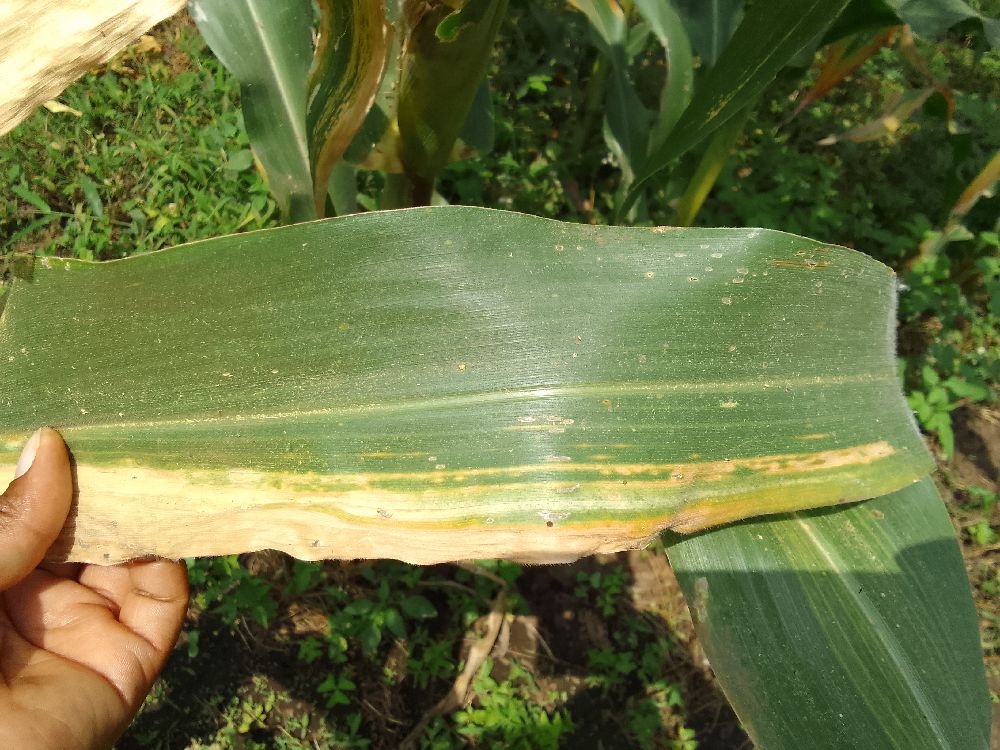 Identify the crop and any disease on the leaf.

maize, maize lethal necrosis
